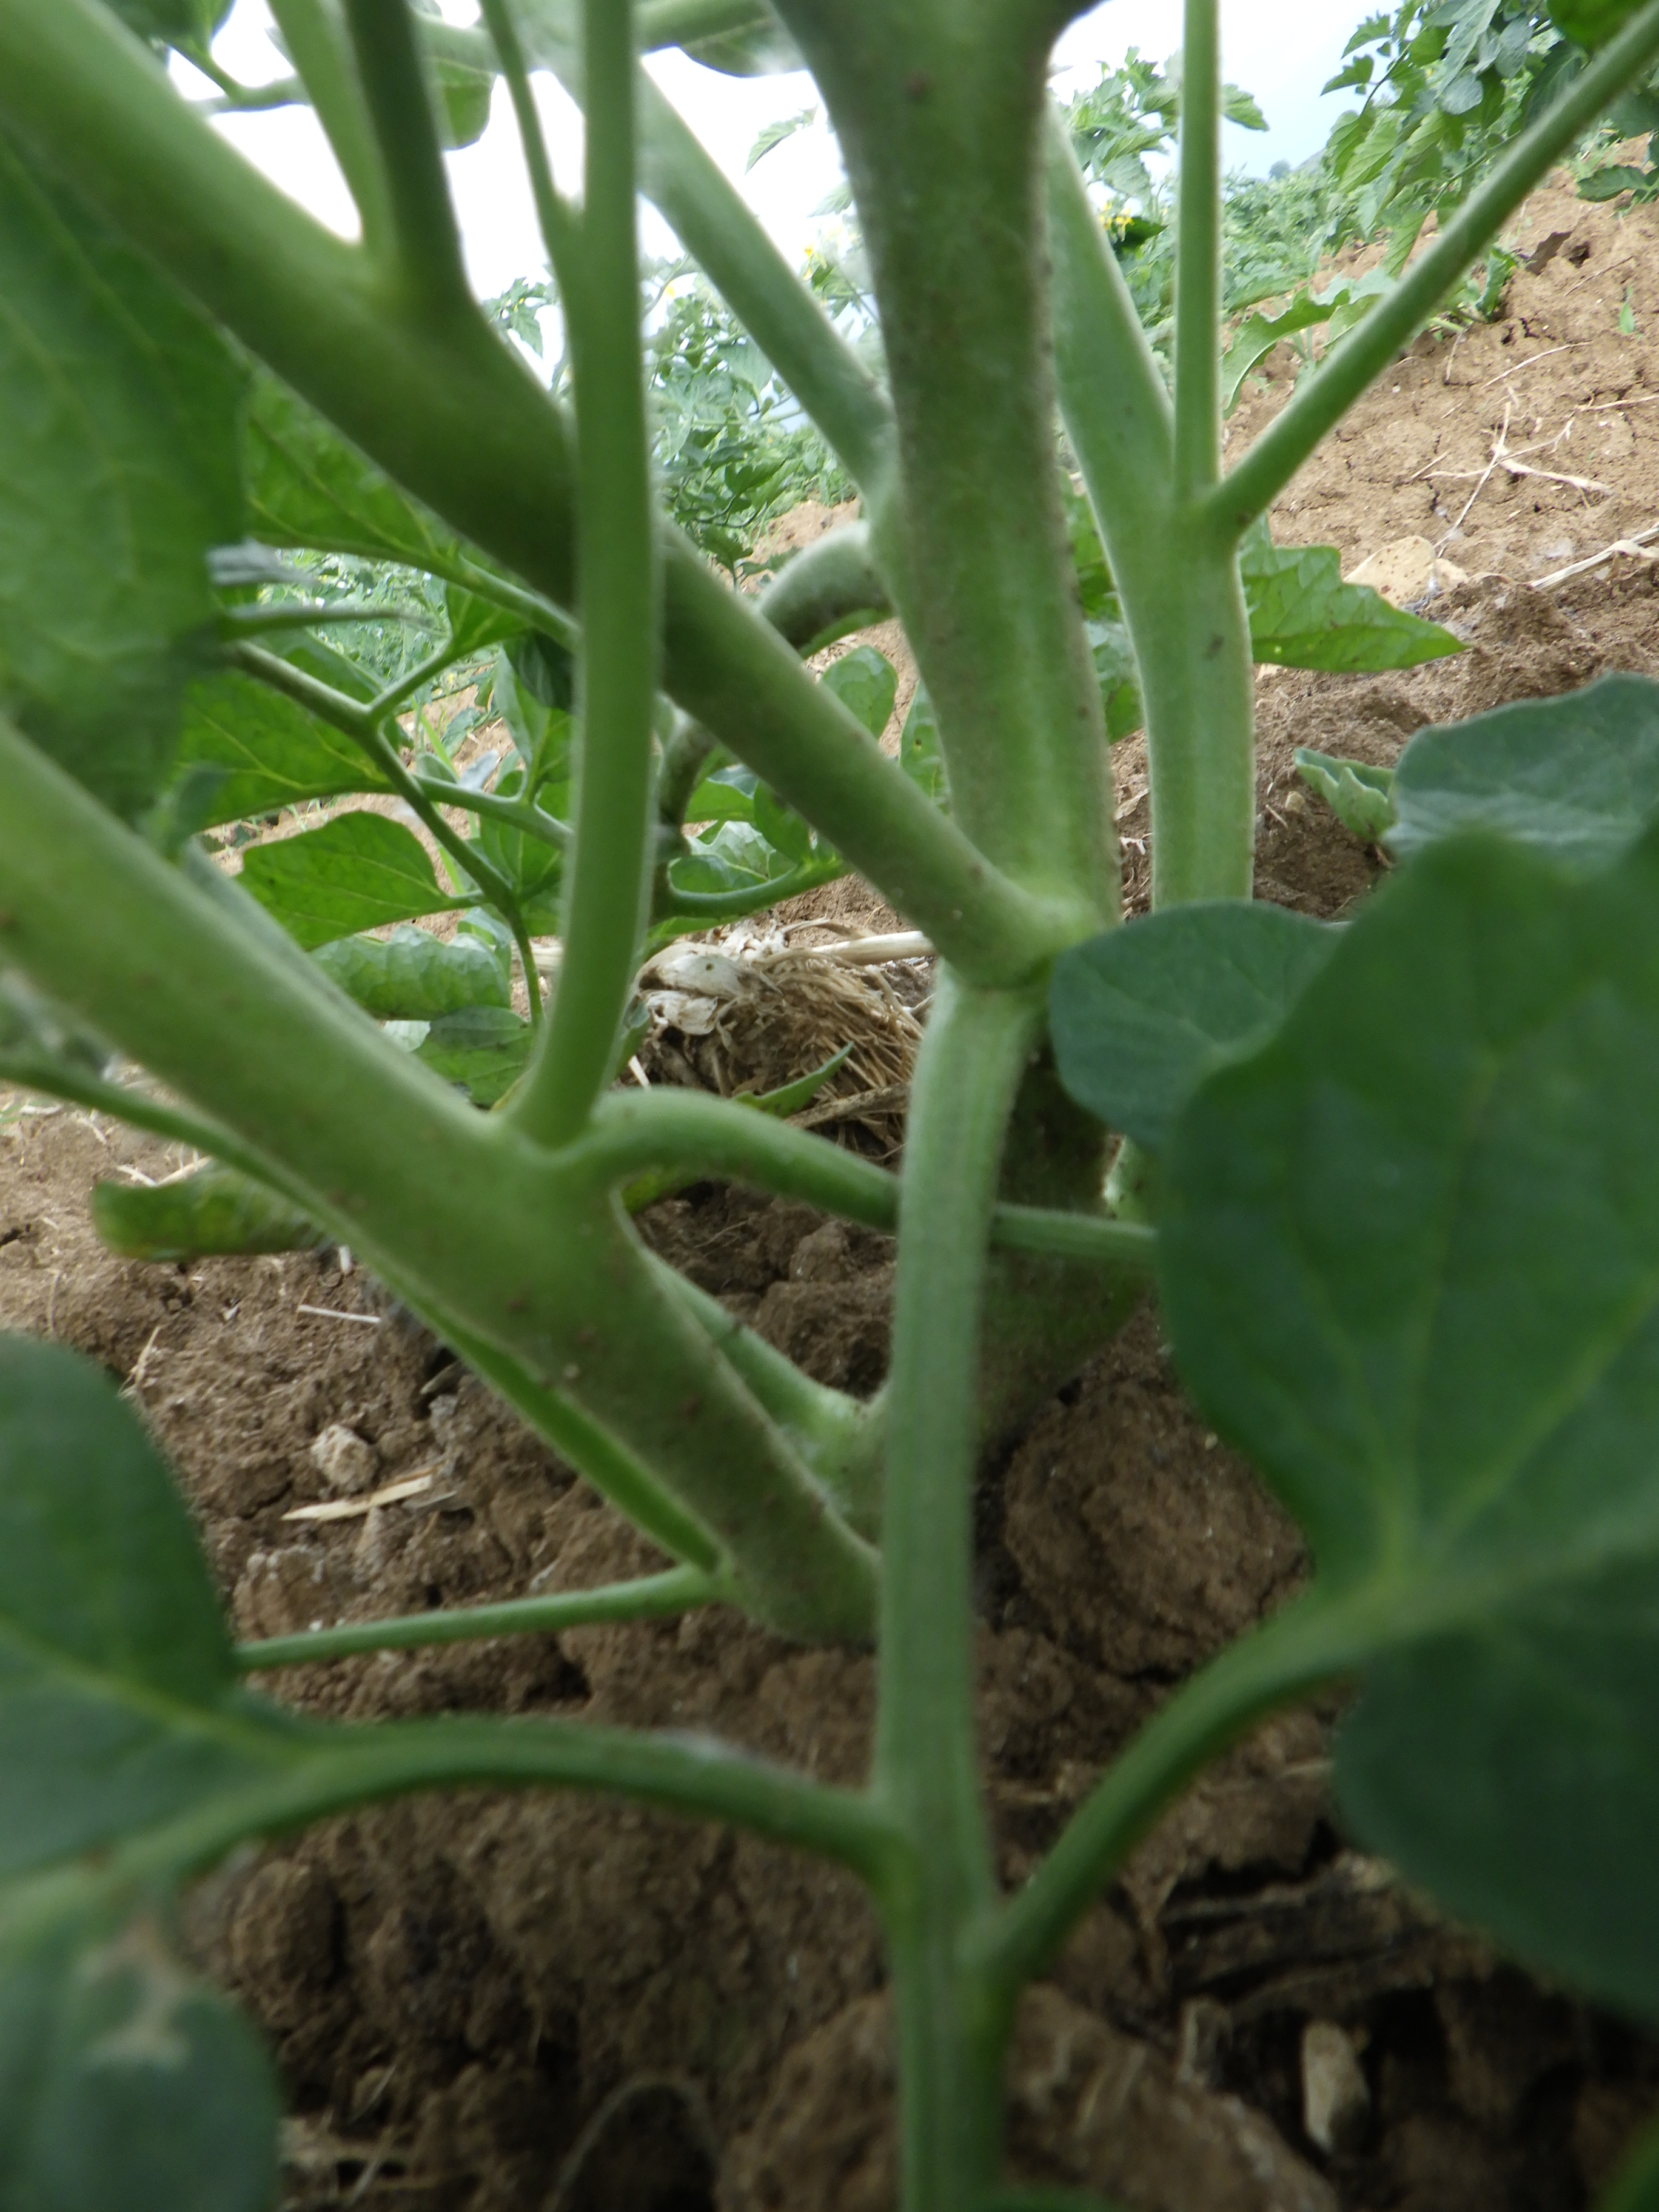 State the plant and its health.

tomato, healthy
